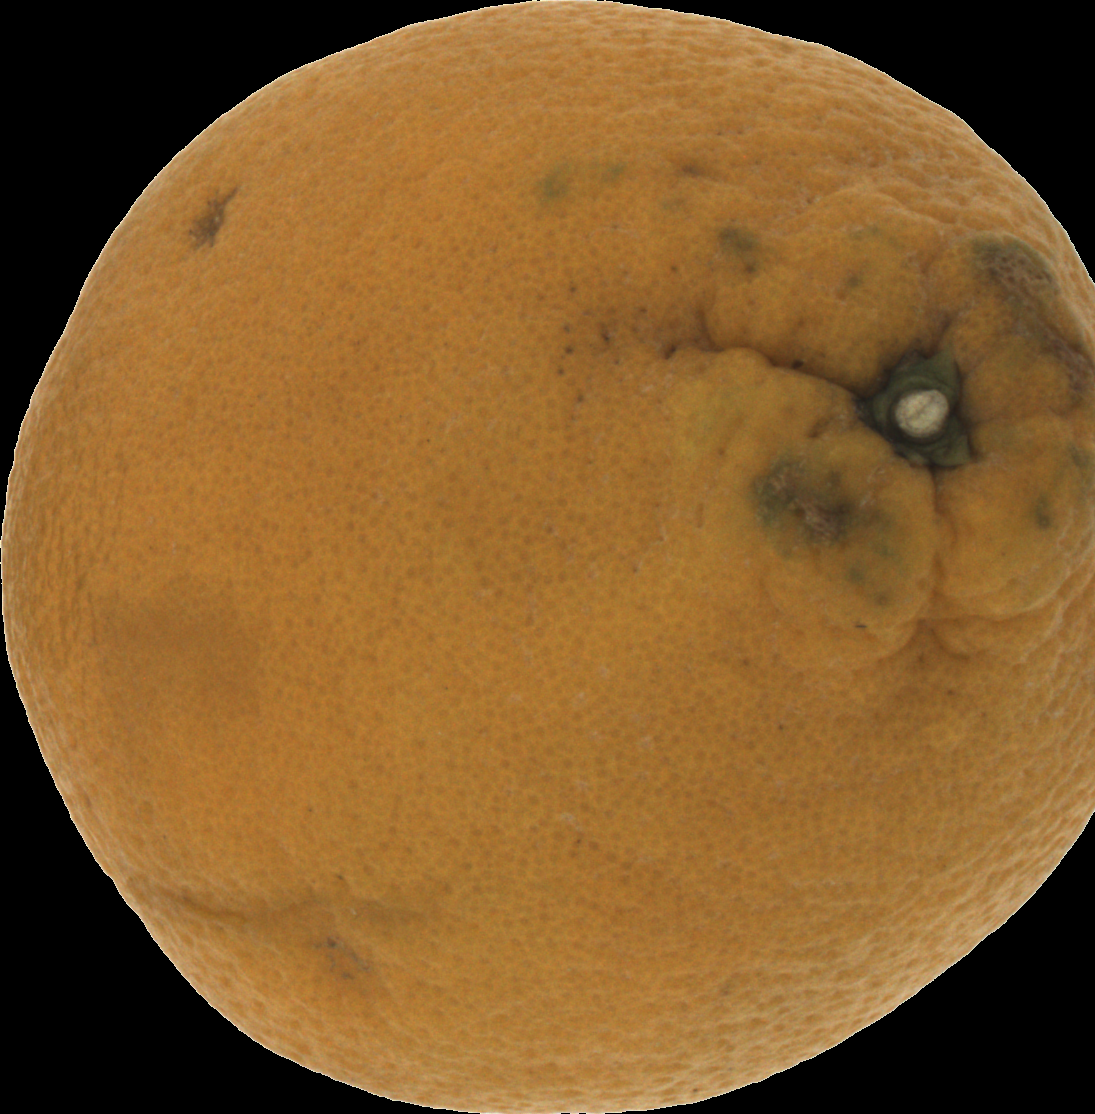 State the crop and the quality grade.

orange, bad
